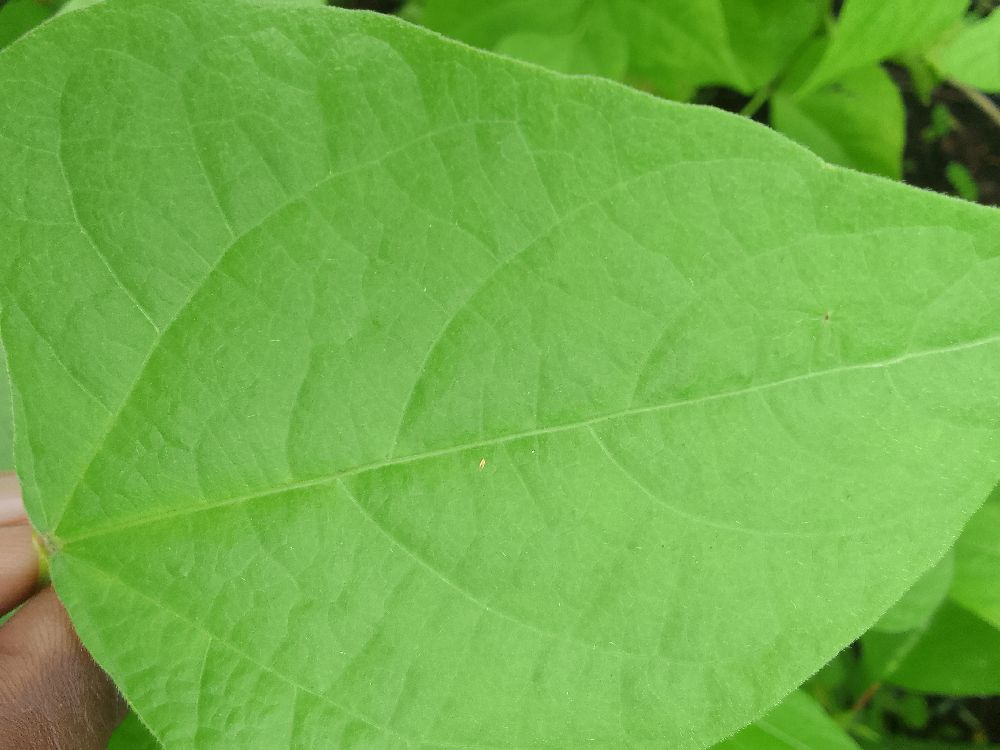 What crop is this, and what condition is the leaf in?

common bean, healthy
